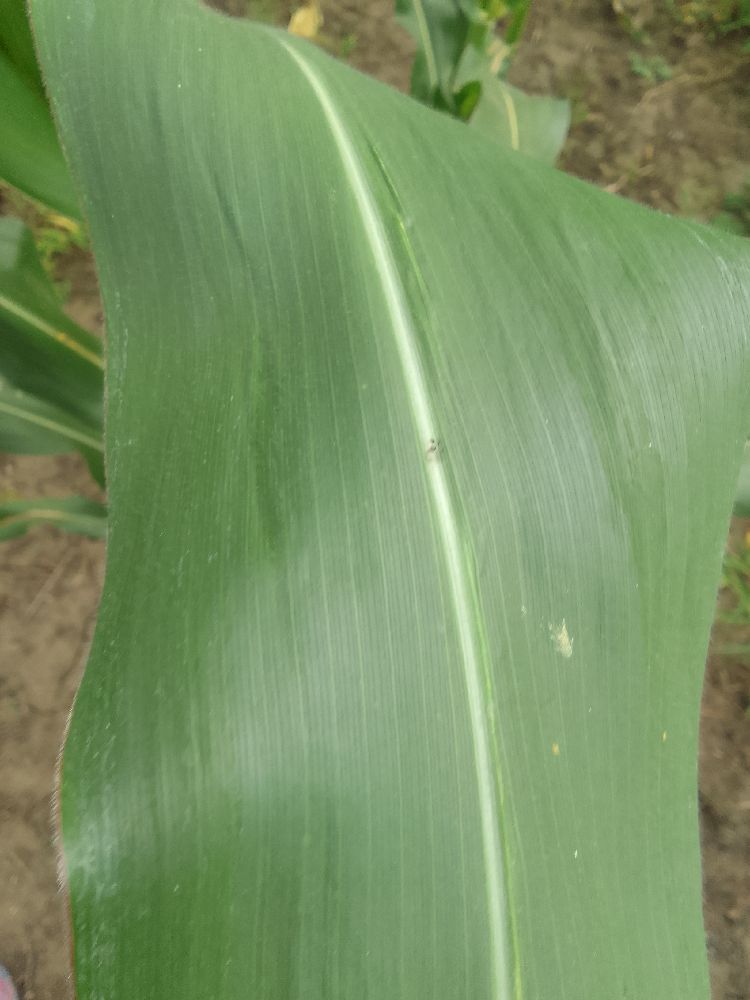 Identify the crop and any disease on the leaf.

maize, healthy
